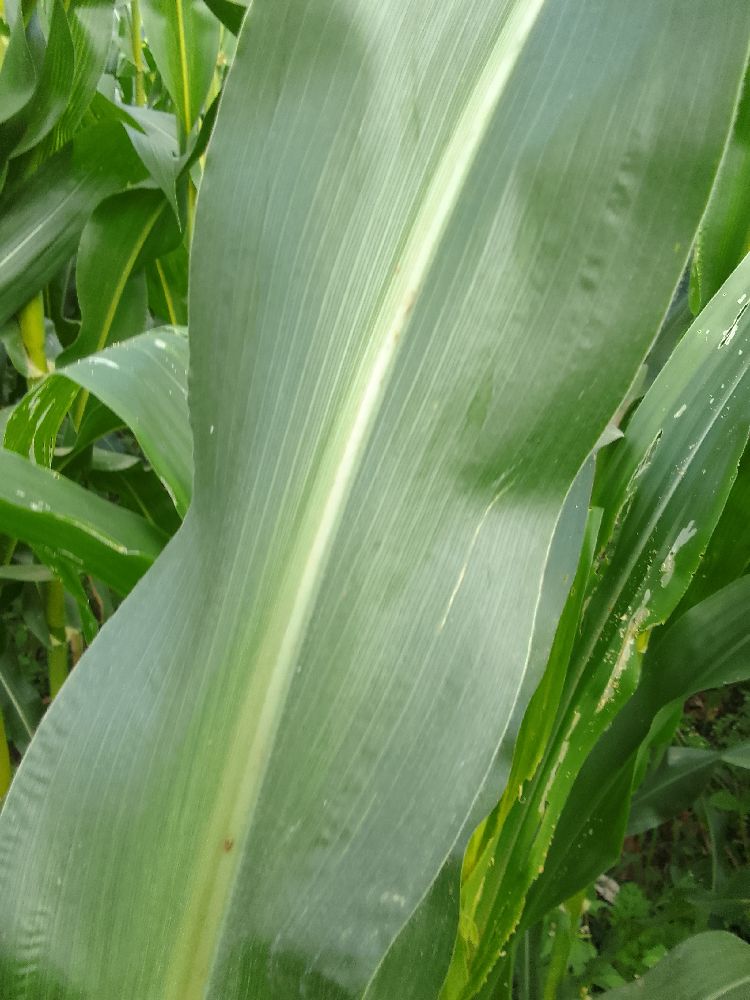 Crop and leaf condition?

maize, healthy
